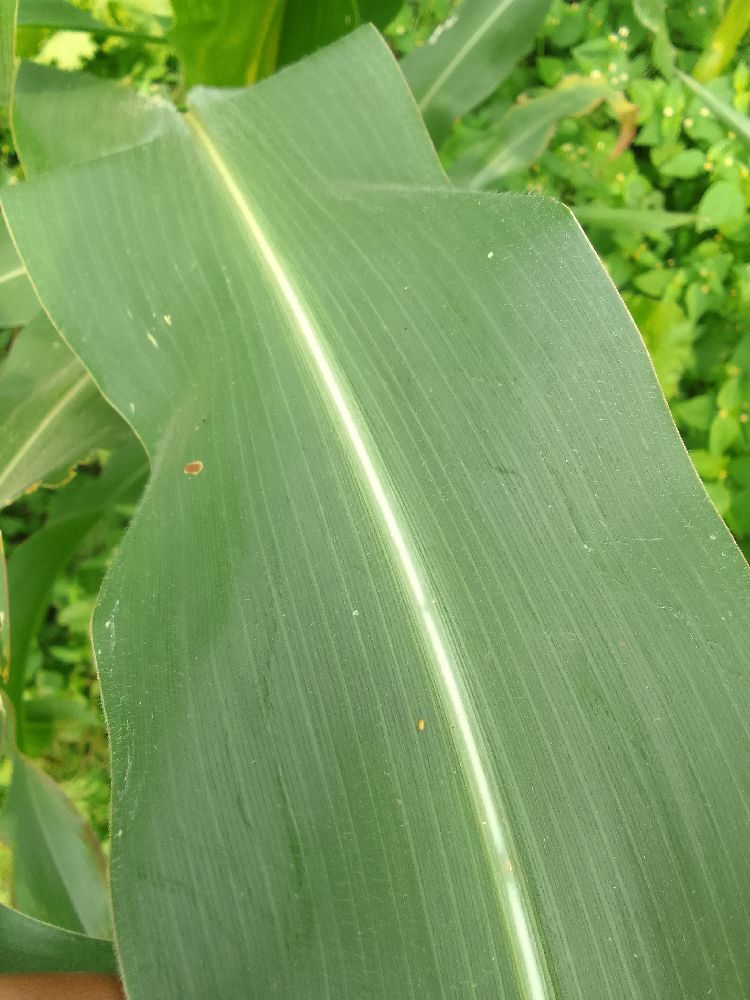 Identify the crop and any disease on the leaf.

maize, healthy
